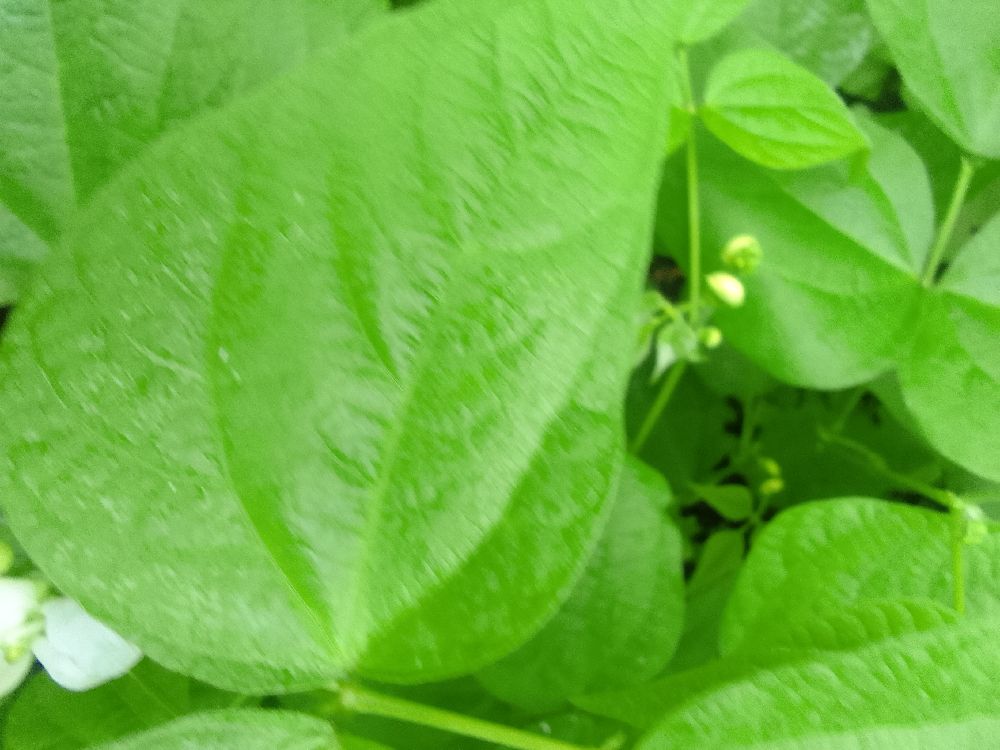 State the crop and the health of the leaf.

common bean, healthy
